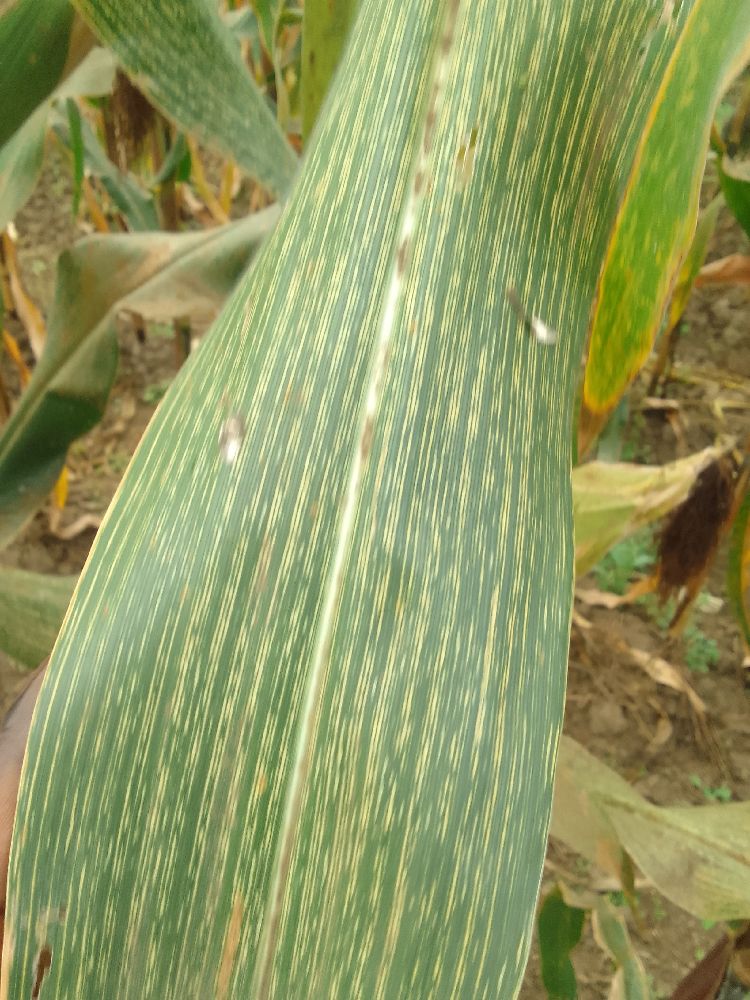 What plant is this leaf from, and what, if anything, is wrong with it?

maize, maize streak virus
